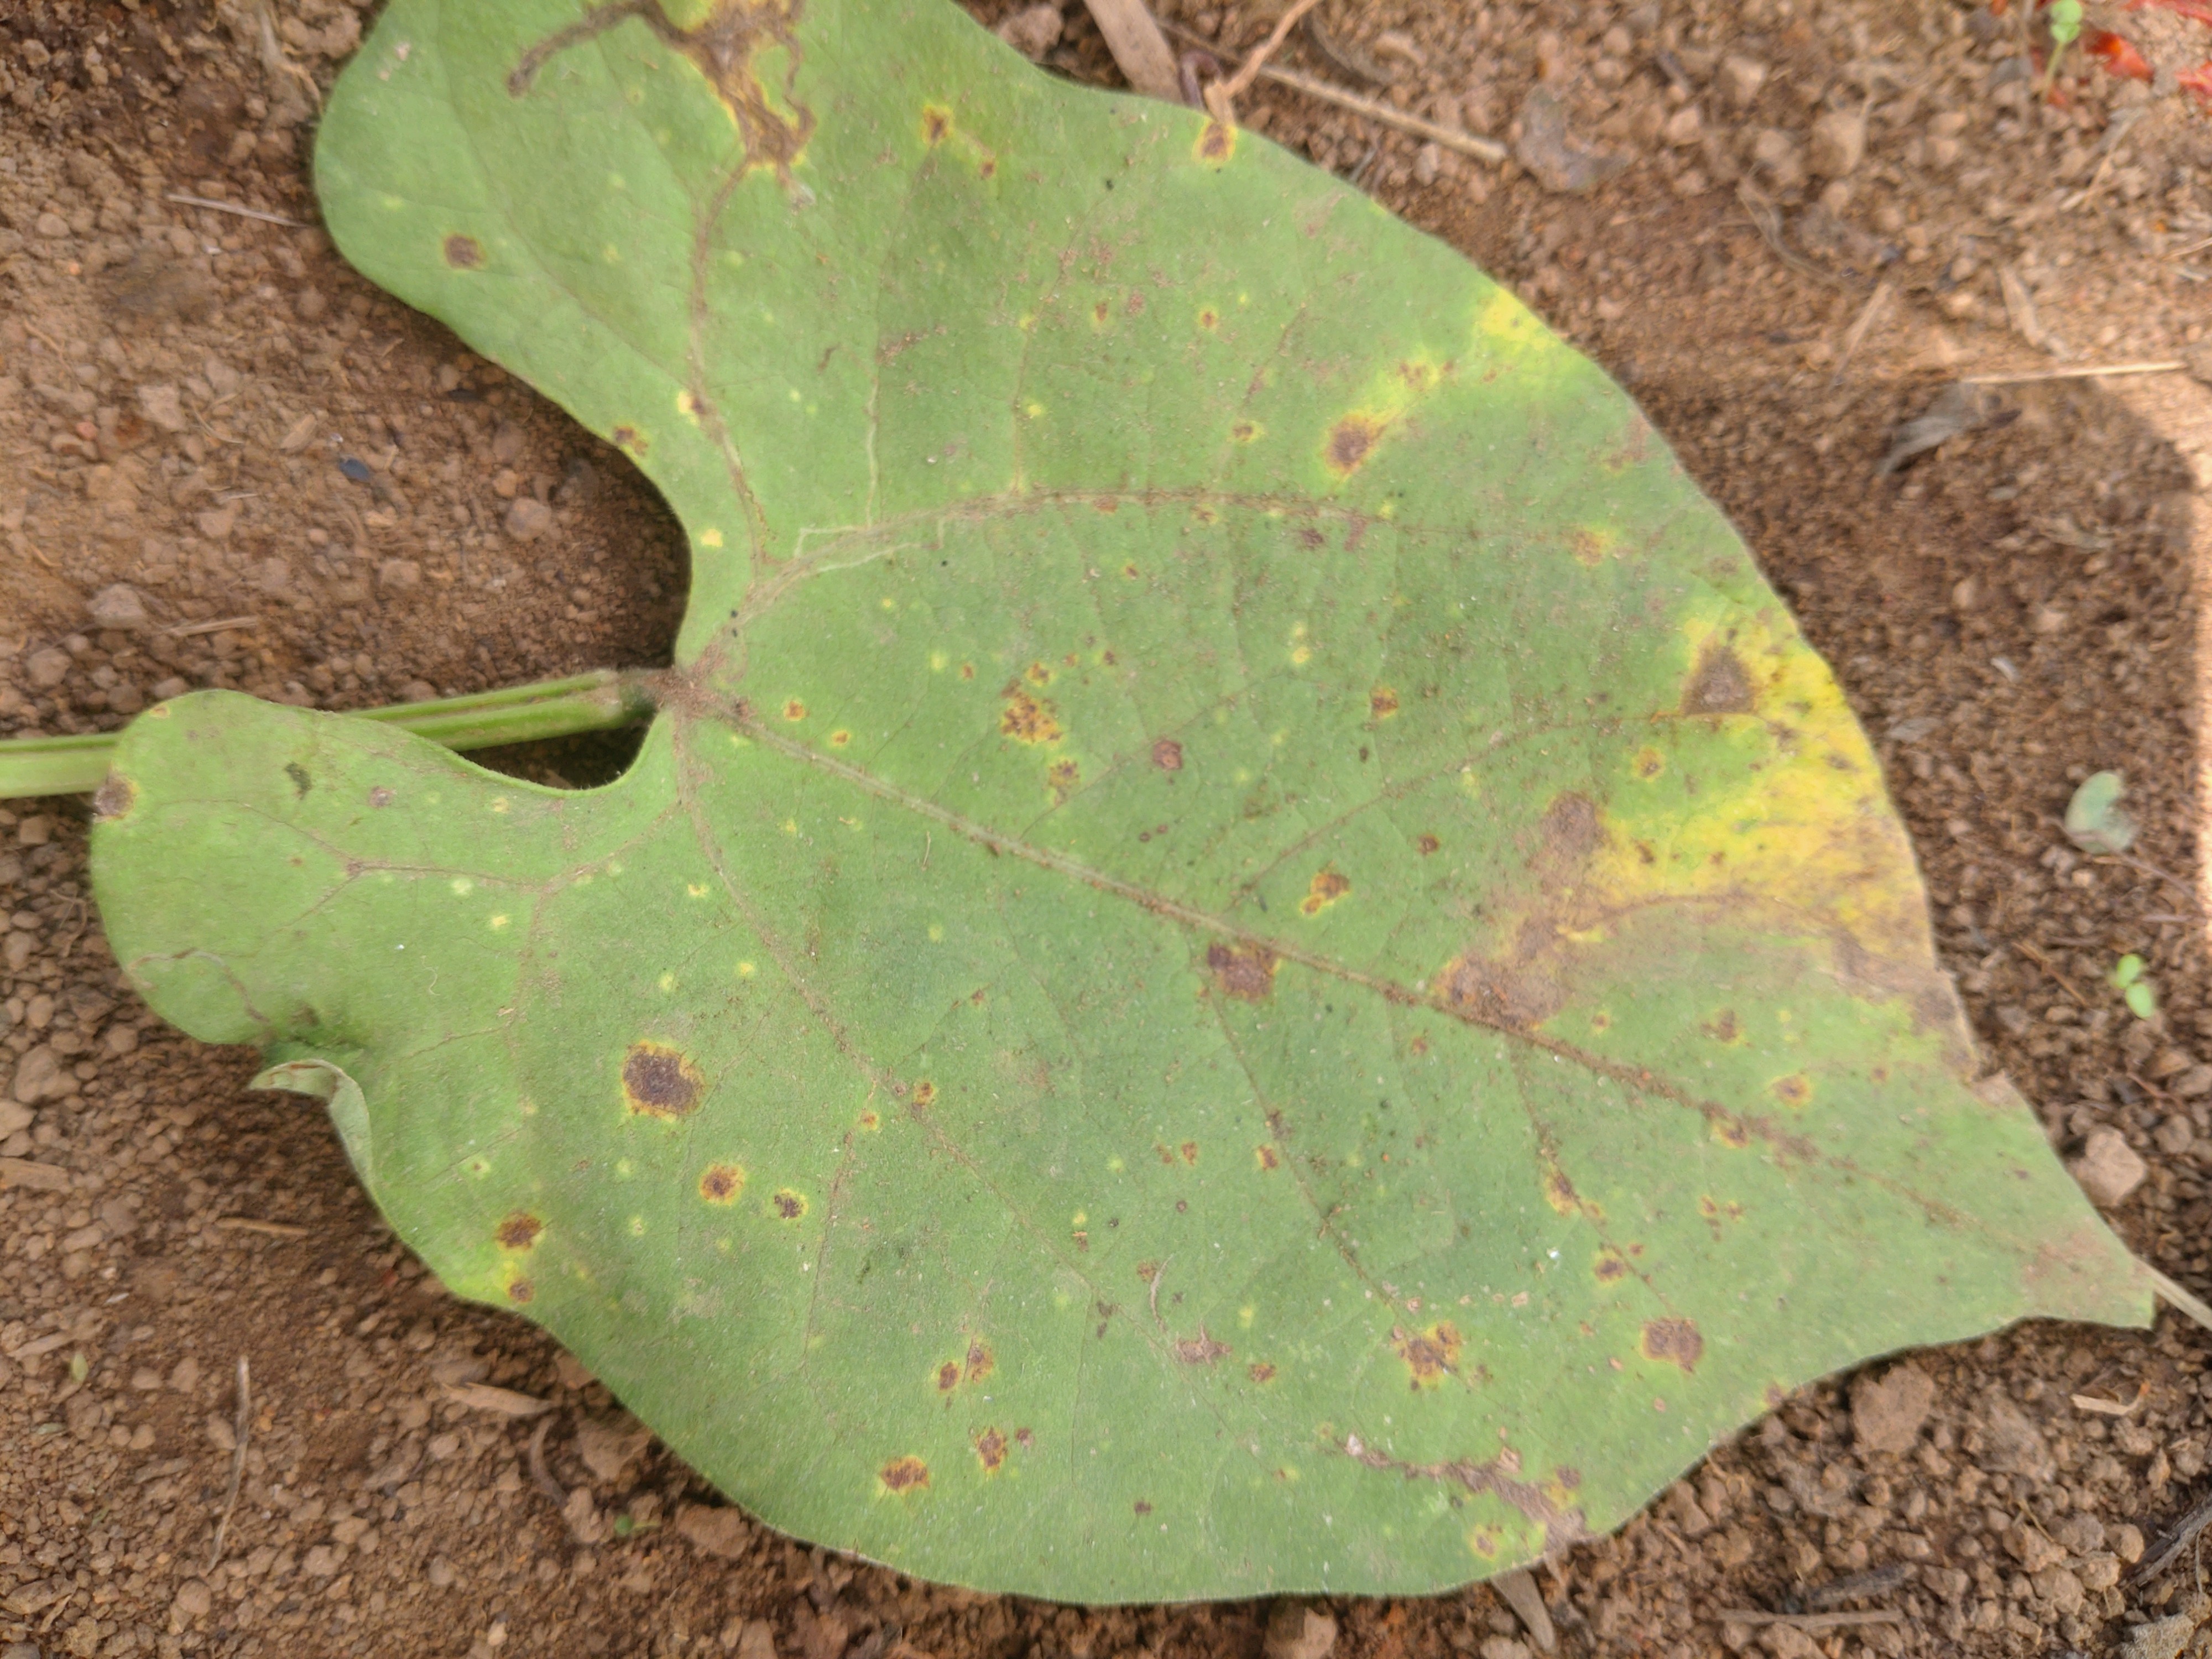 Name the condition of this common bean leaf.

rust
